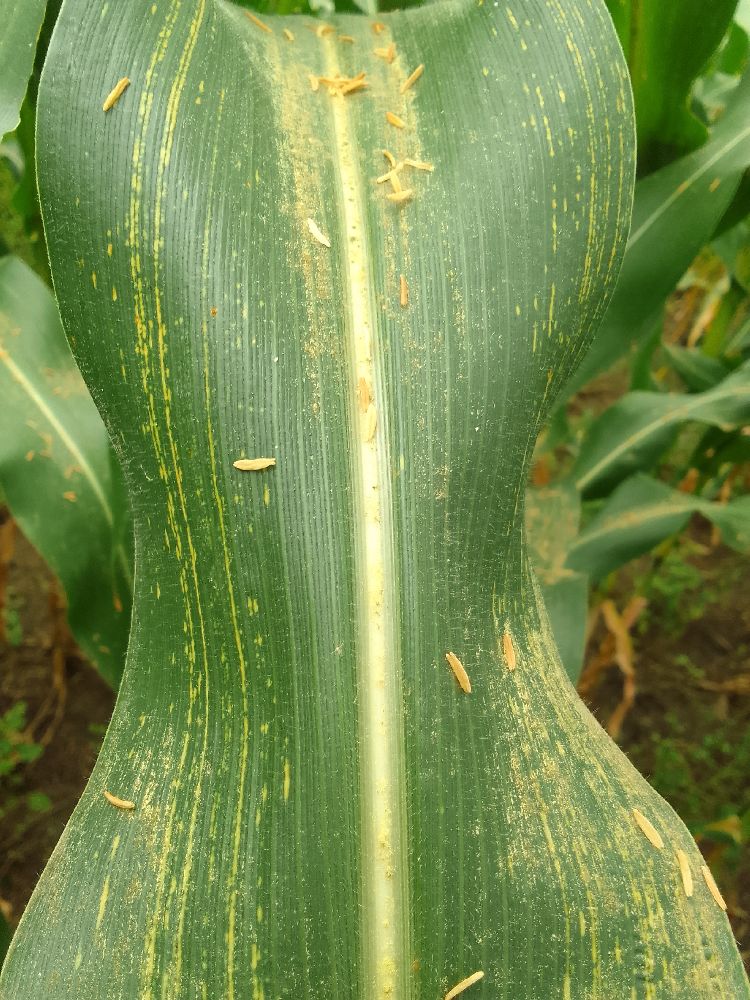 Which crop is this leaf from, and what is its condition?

maize, maize streak virus
